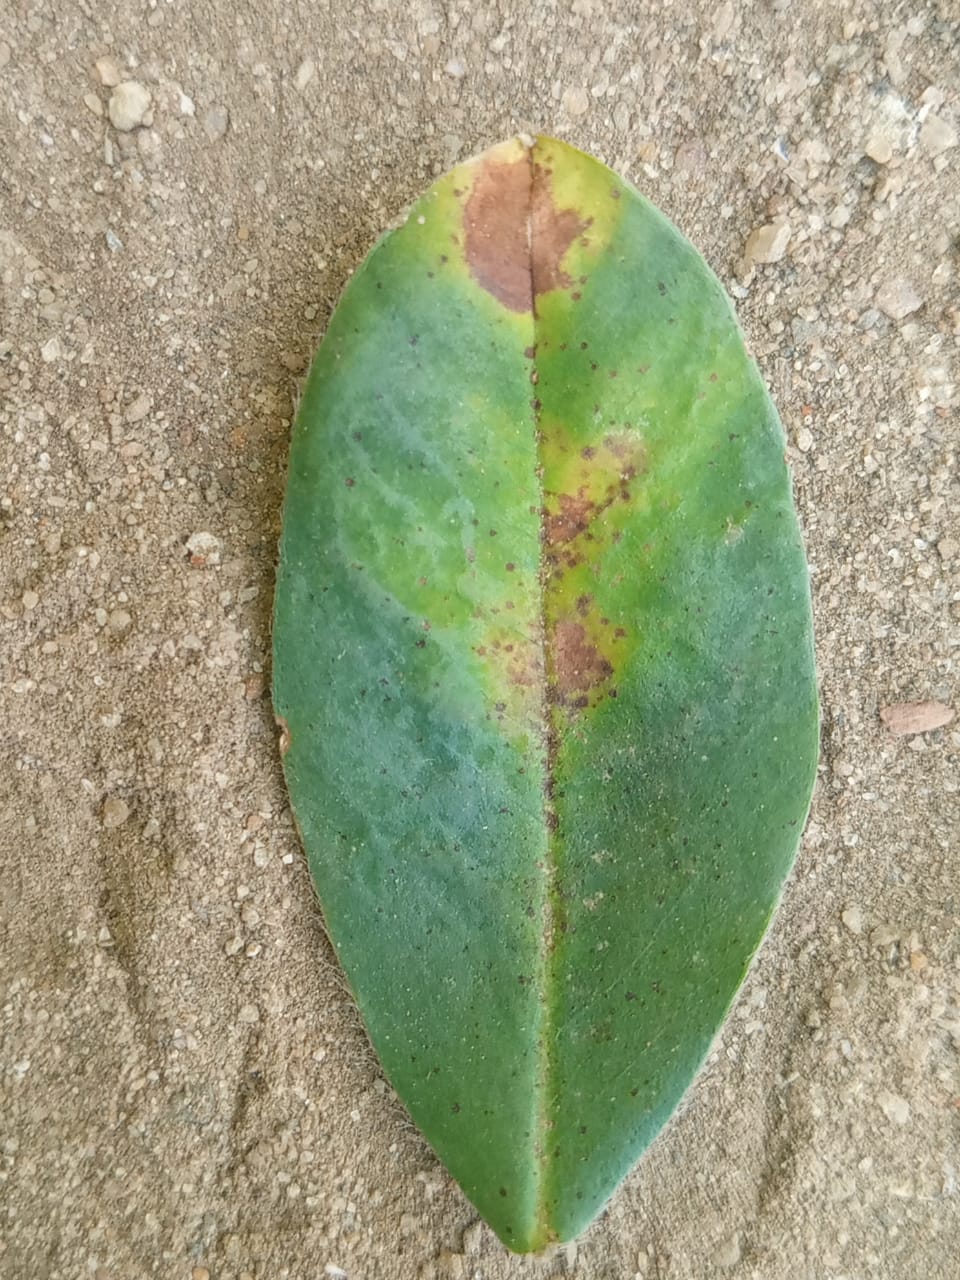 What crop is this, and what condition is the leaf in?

peanut, phoma arachidicola
